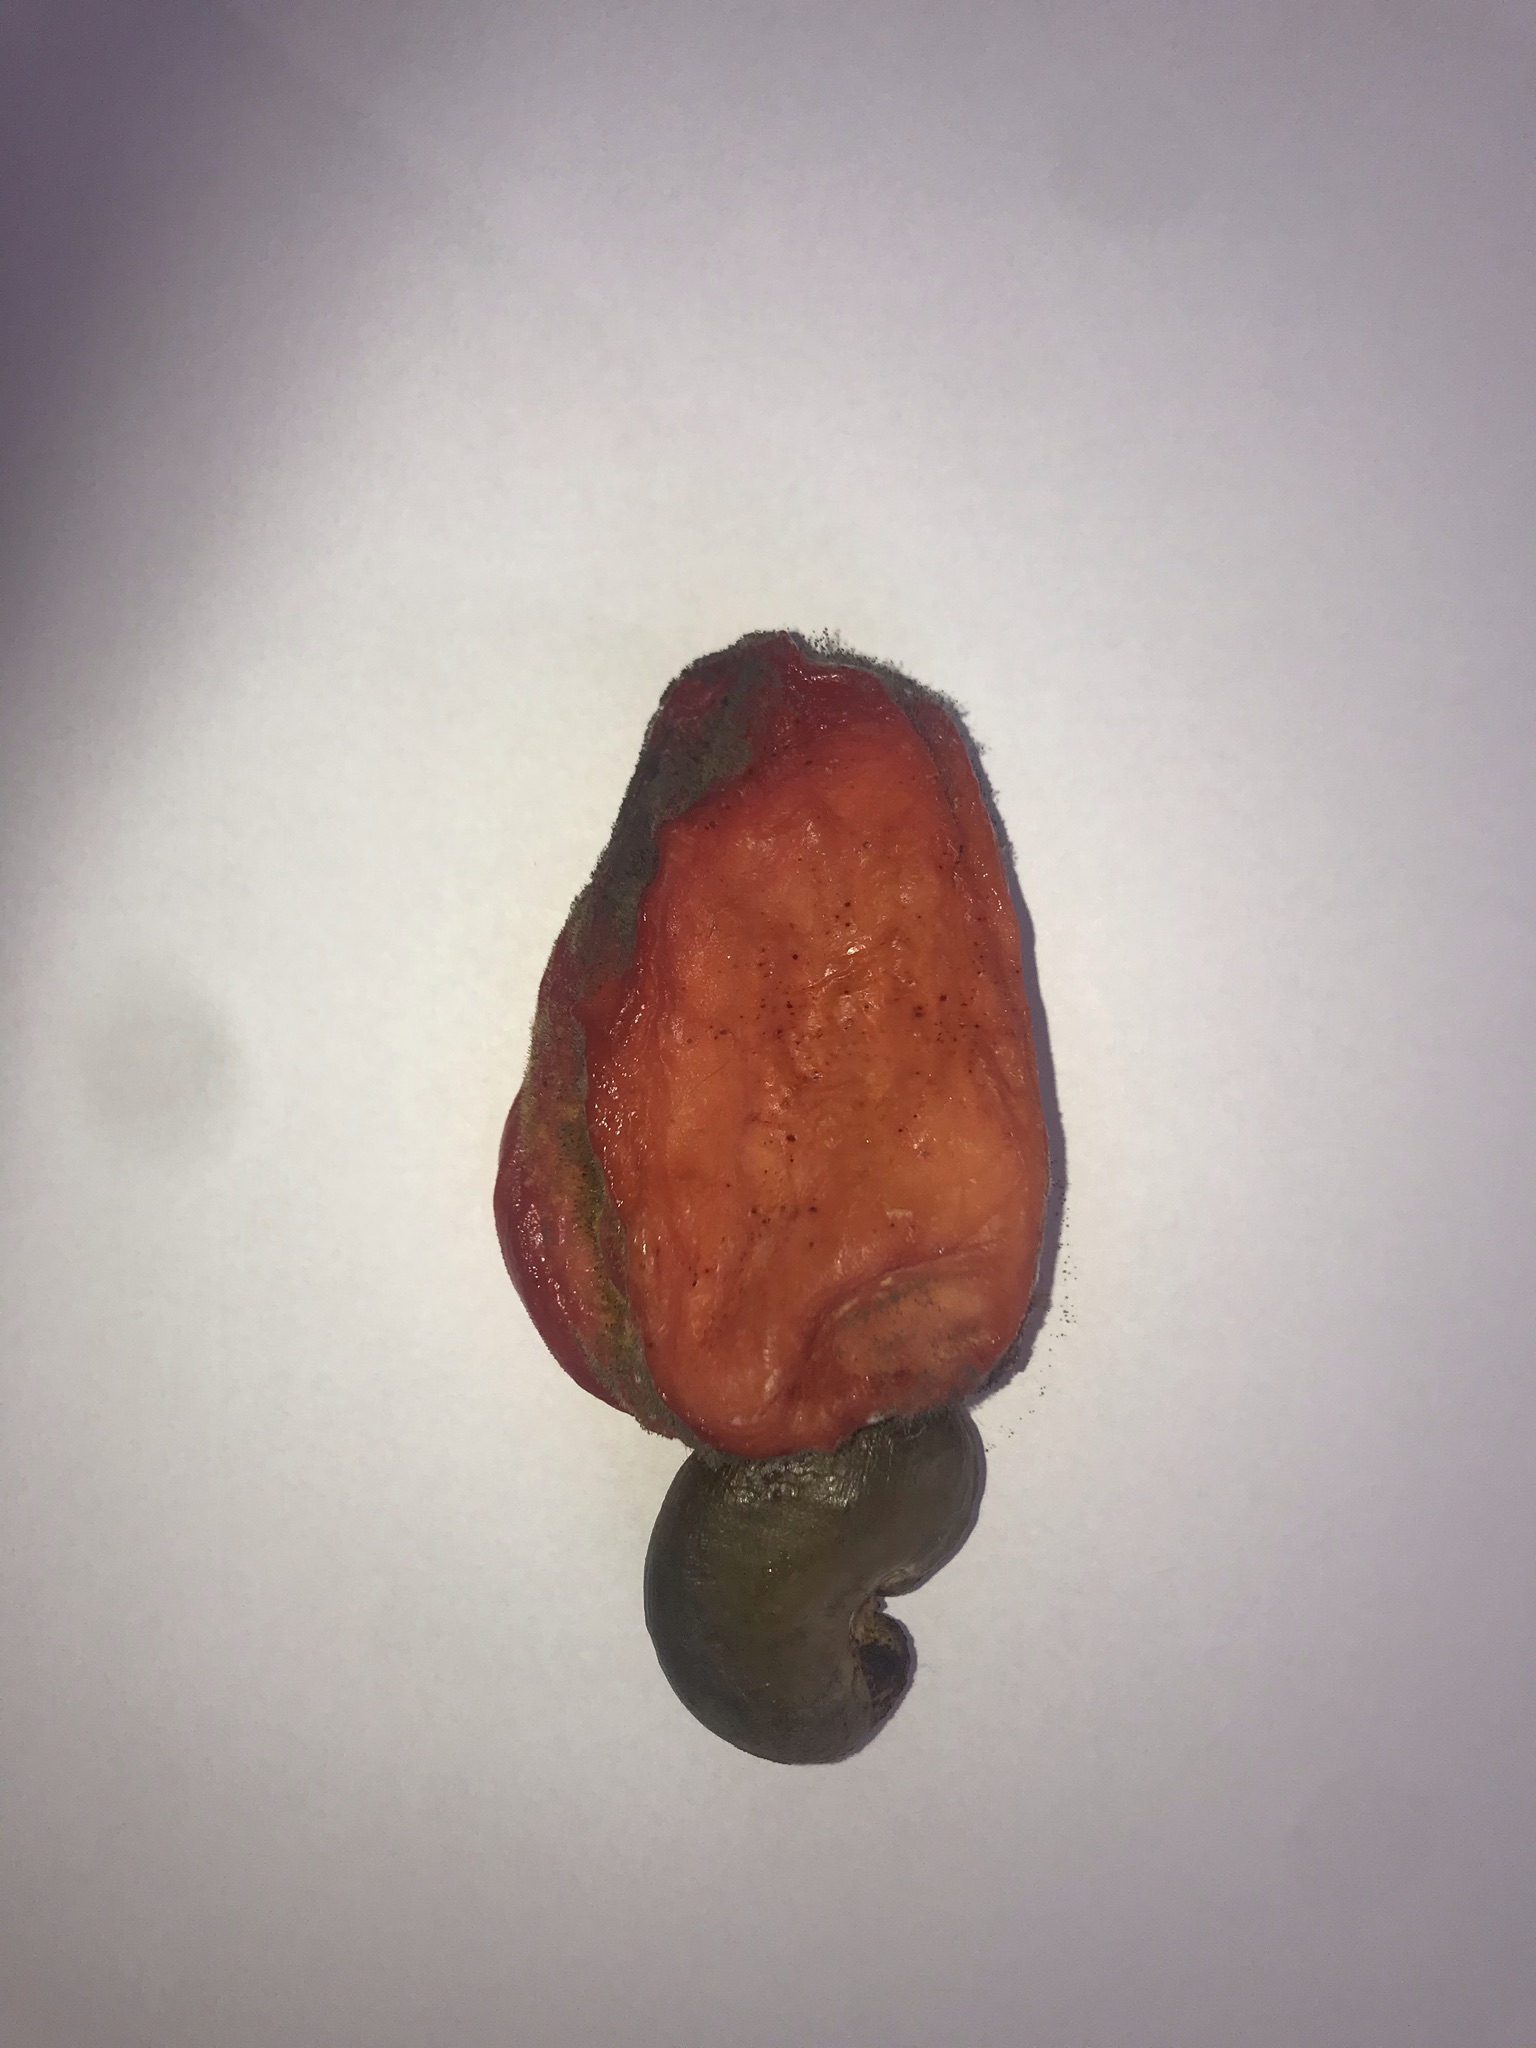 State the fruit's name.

caju vermelho
